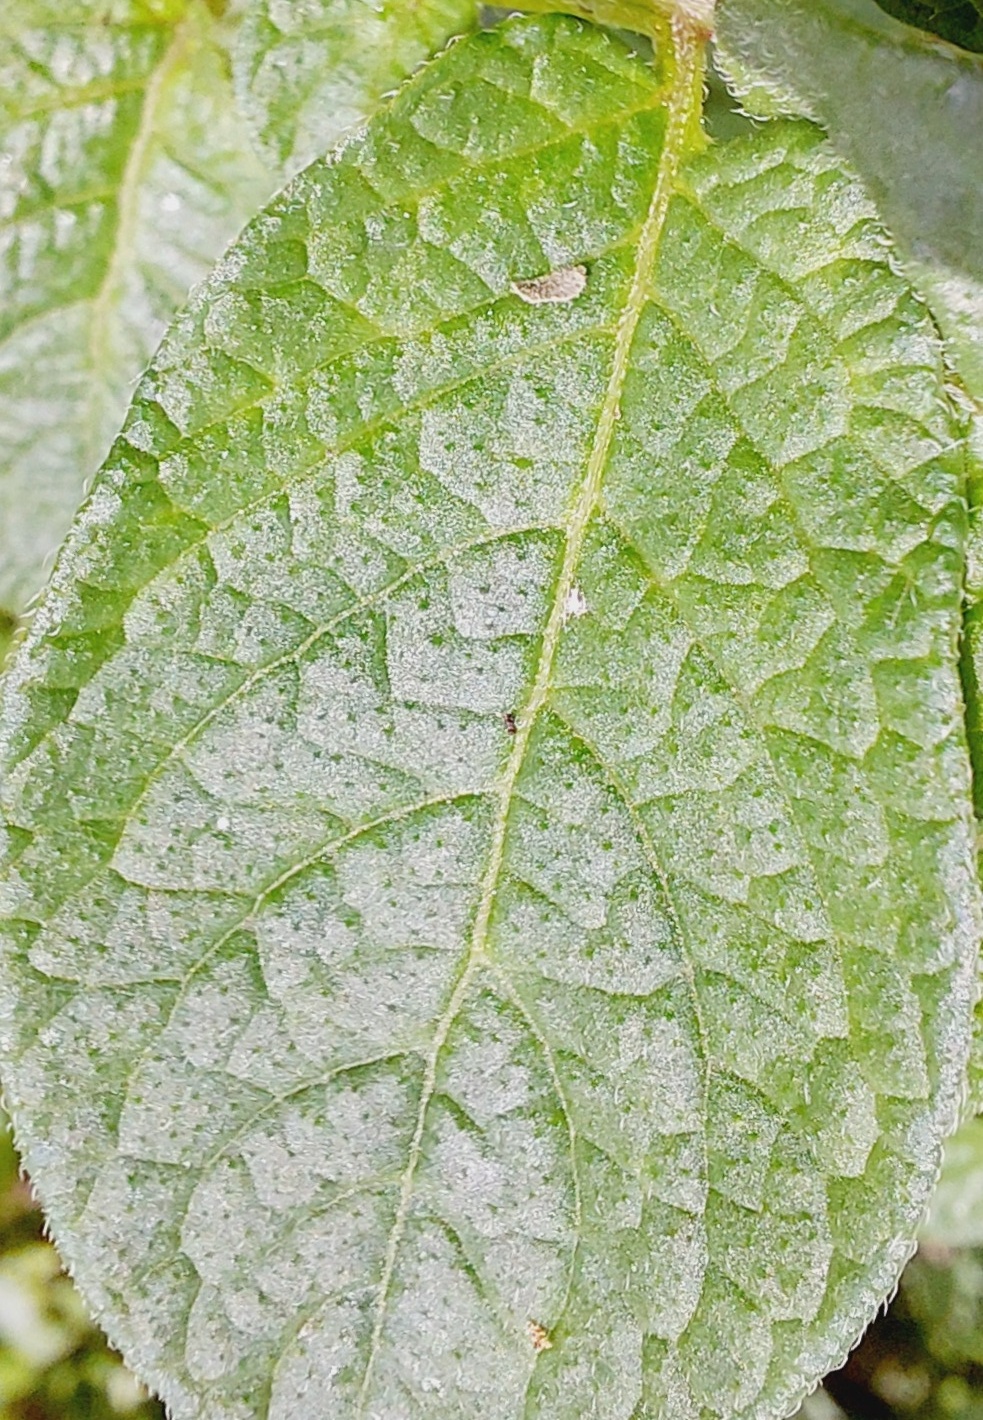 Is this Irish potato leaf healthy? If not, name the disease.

healthy
